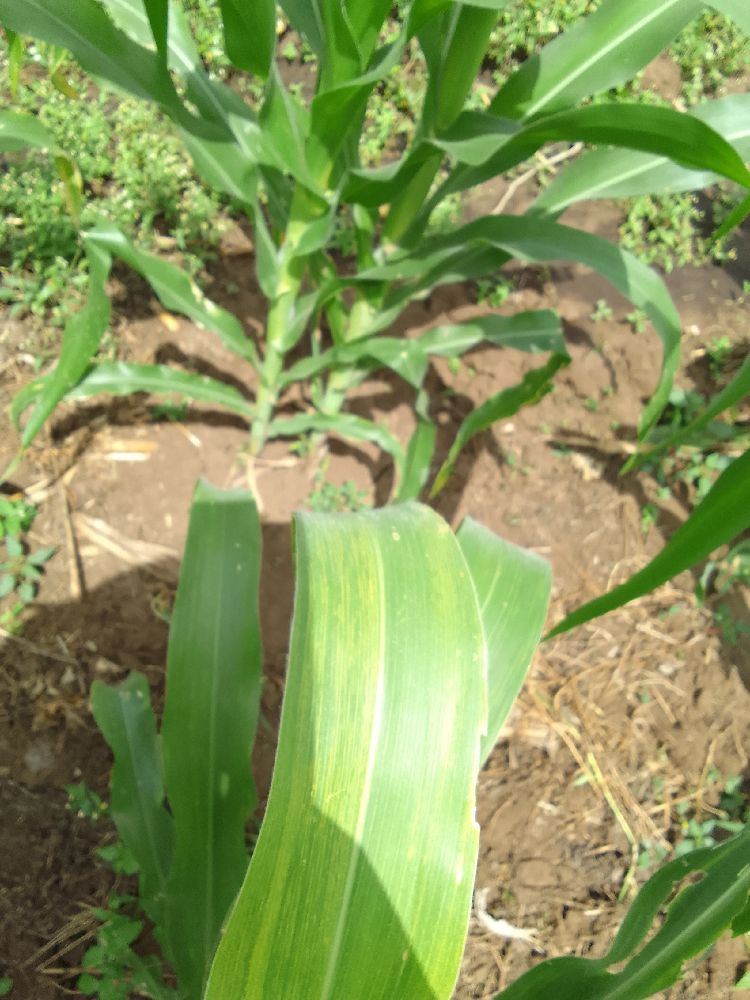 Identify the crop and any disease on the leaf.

maize, maize lethal necrosis
